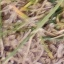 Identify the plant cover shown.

grass
